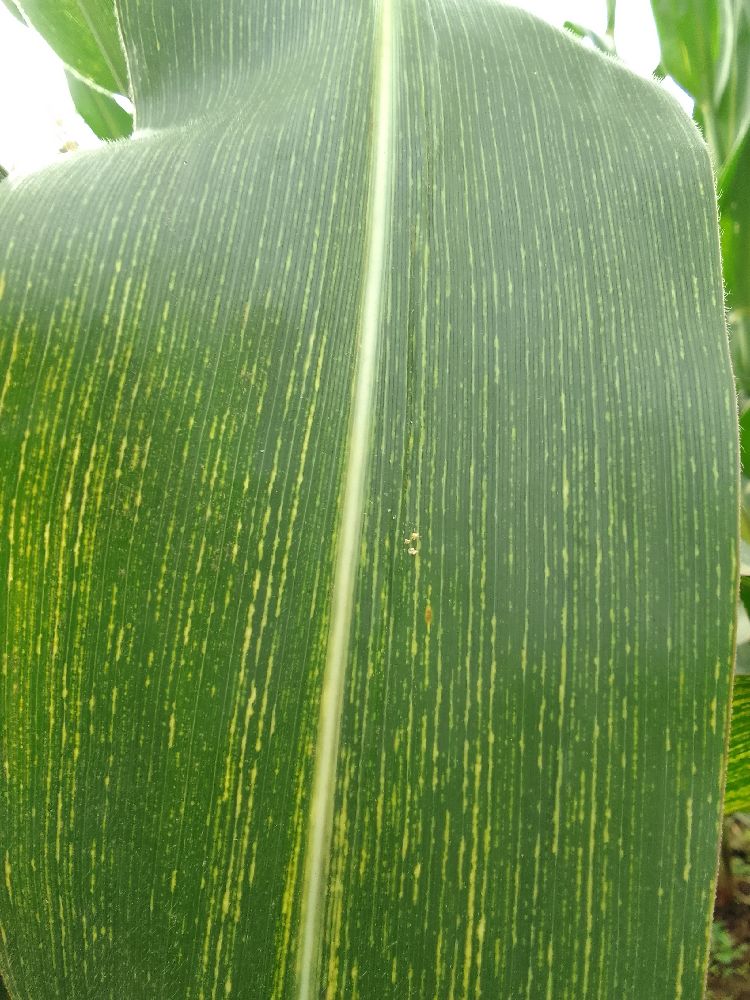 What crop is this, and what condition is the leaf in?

maize, maize streak virus
